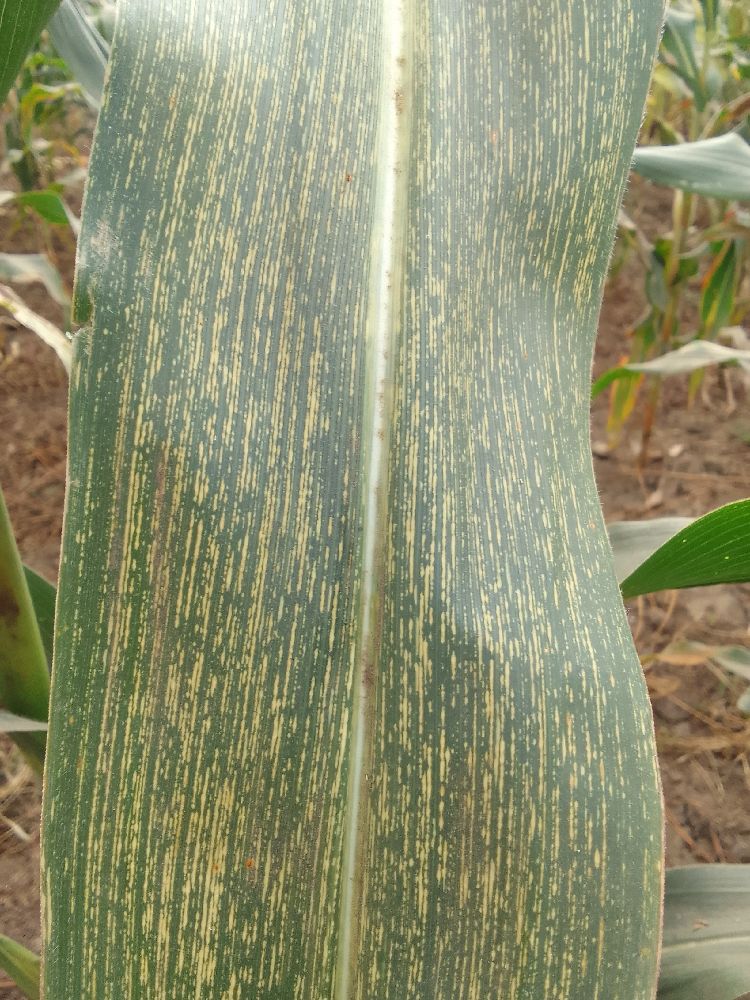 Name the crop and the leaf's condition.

maize, maize streak virus
